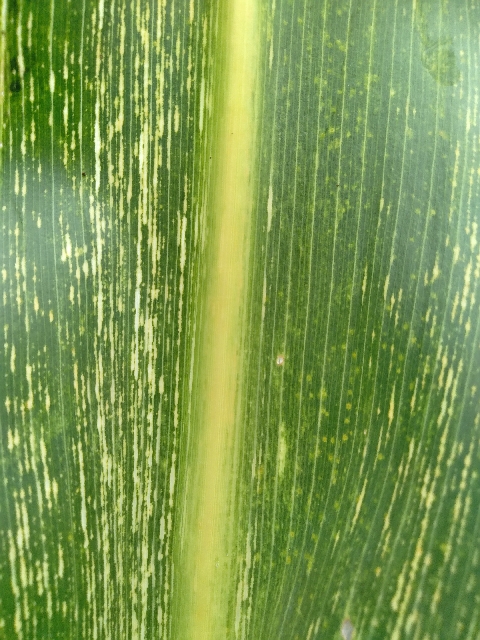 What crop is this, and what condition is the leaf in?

maize, maize streak virus
